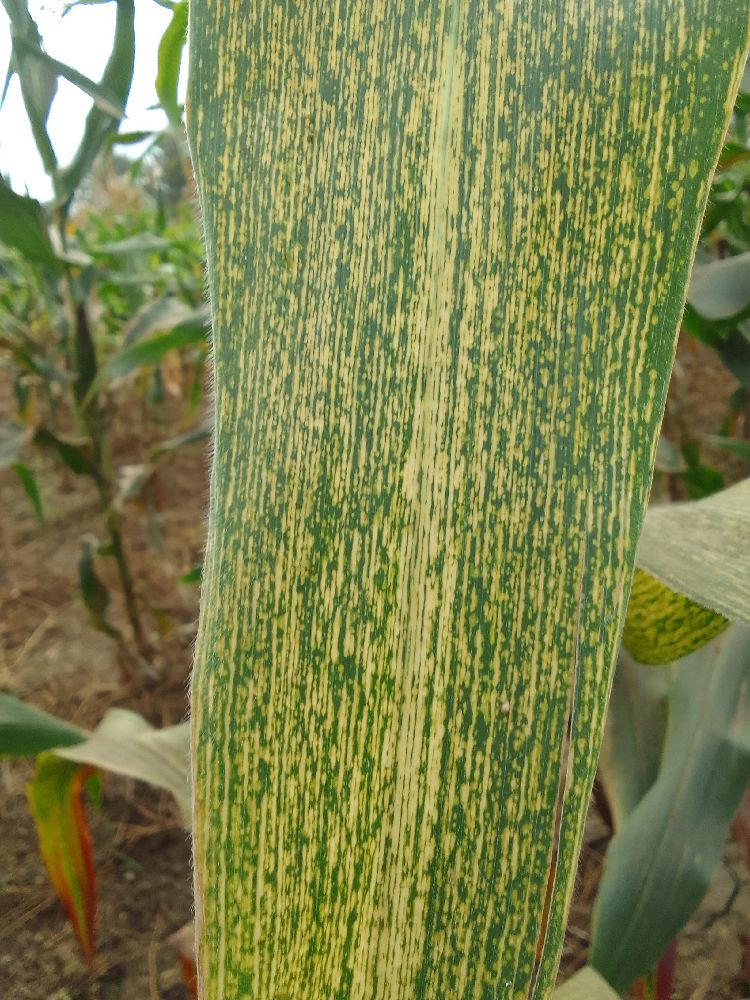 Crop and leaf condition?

maize, maize streak virus
